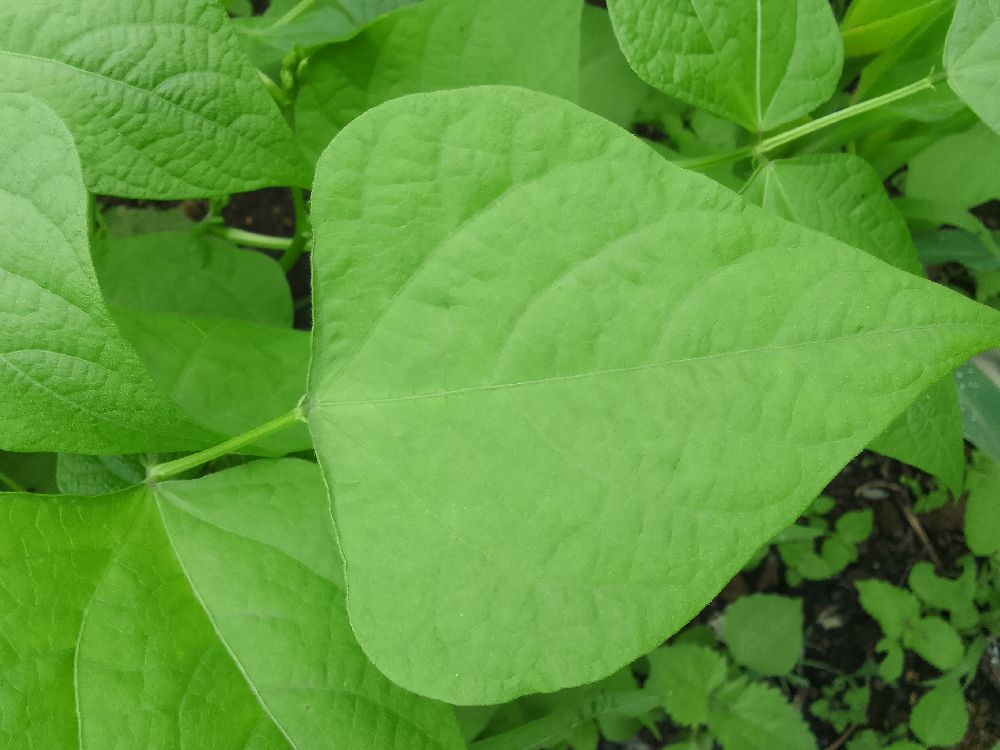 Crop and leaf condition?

common bean, healthy
